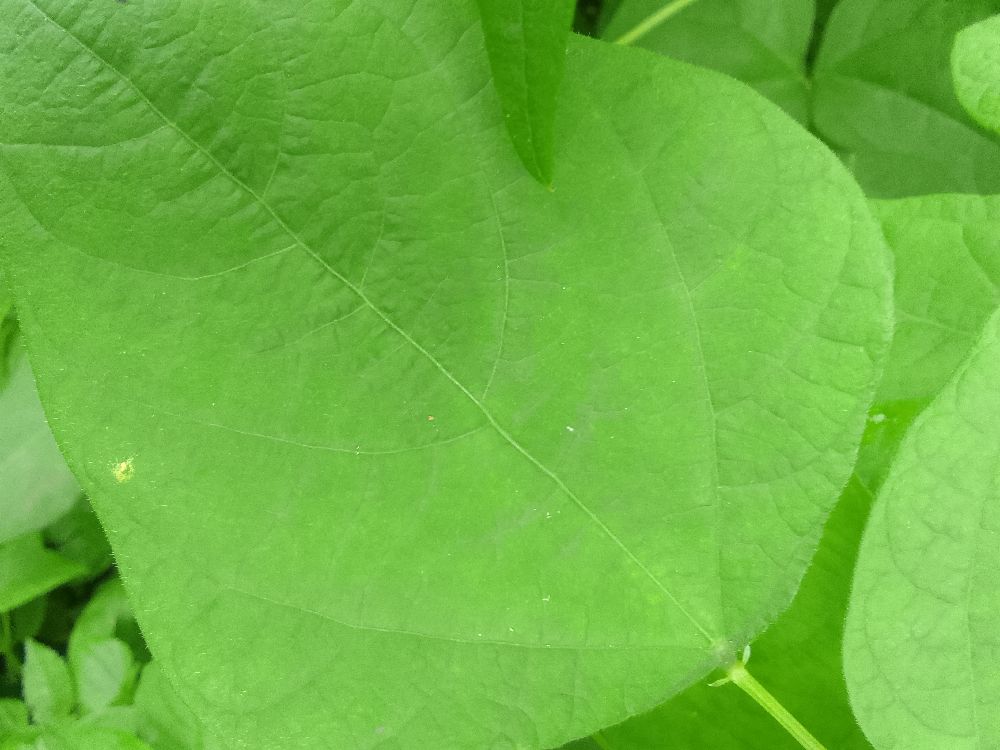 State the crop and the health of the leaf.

common bean, healthy
